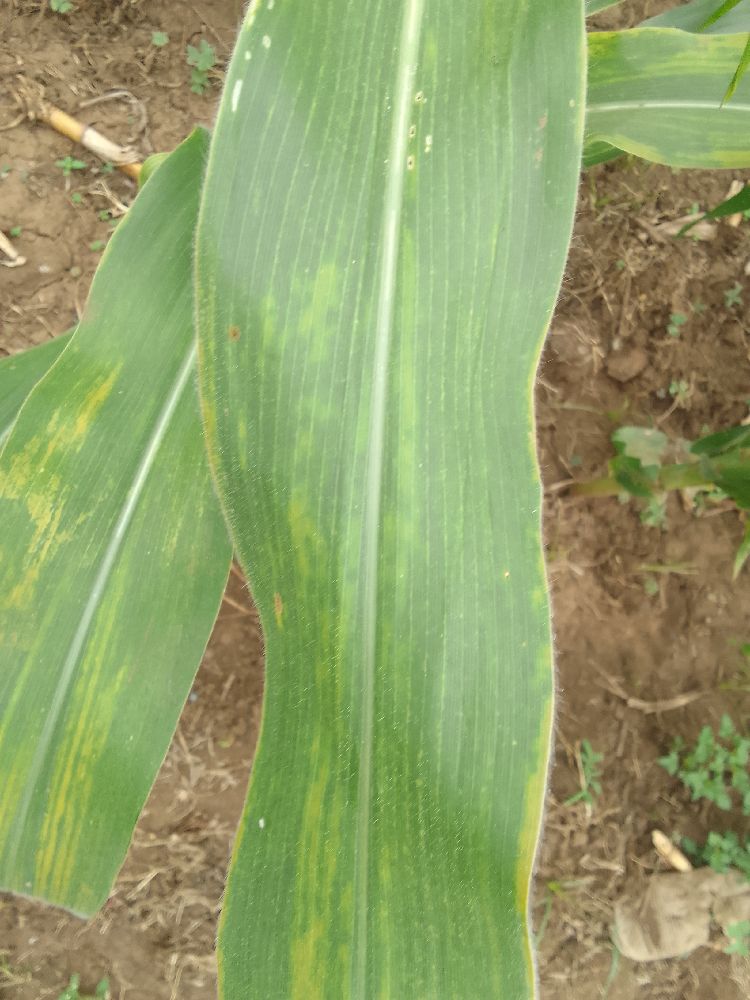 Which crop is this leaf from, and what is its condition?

maize, maize lethal necrosis
